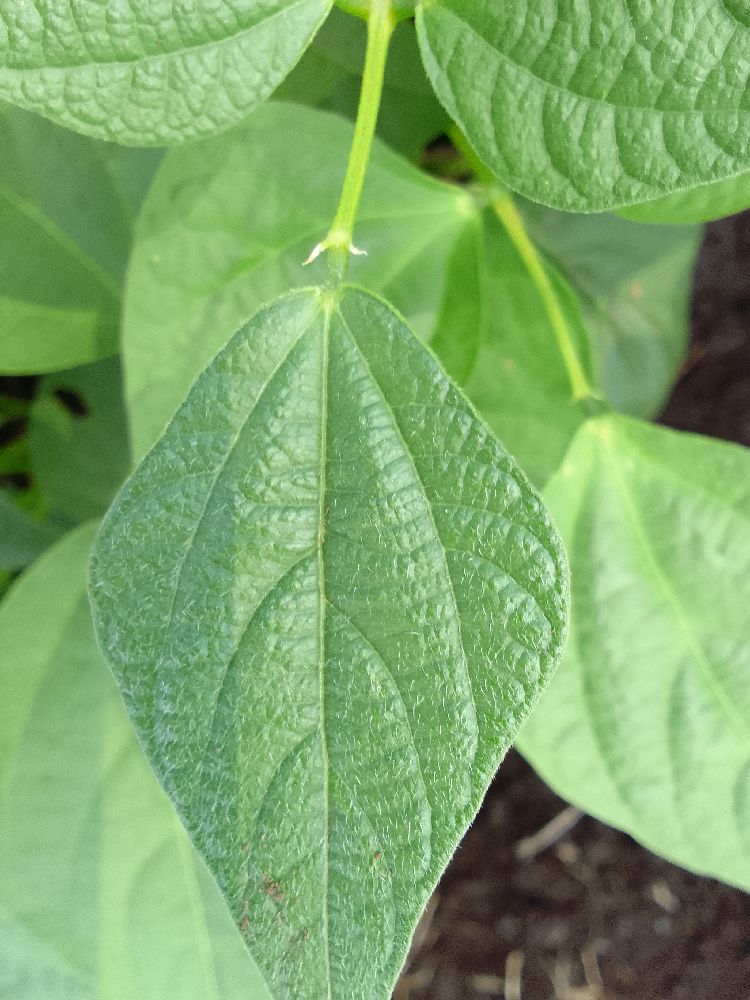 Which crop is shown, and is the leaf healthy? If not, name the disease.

common bean, healthy
